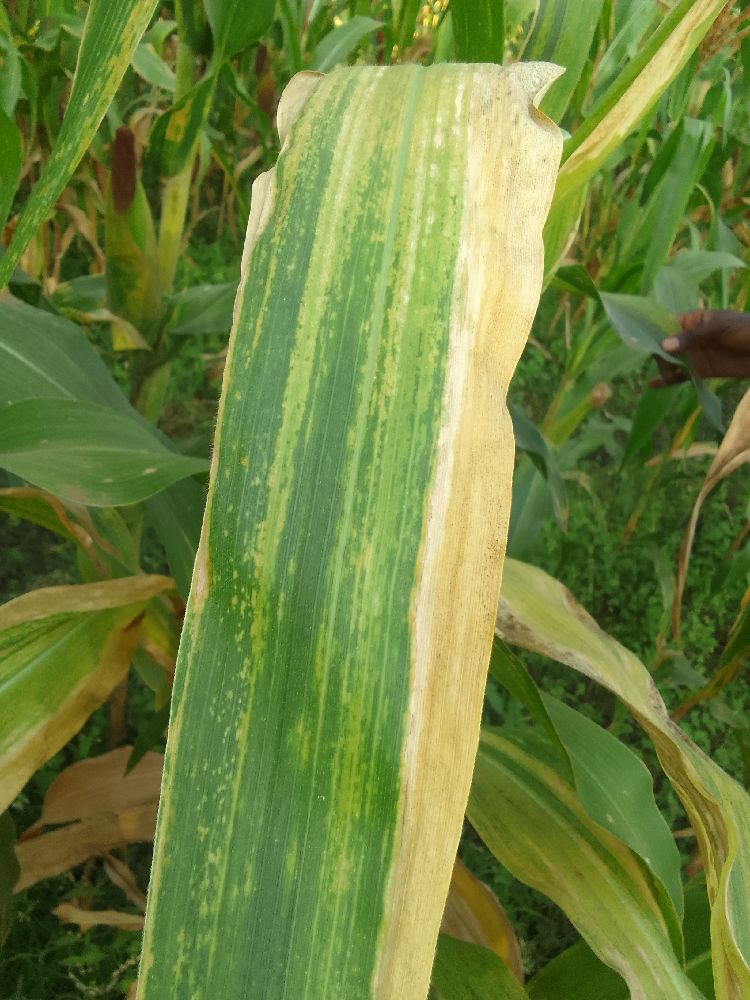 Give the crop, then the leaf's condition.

maize, maize lethal necrosis
